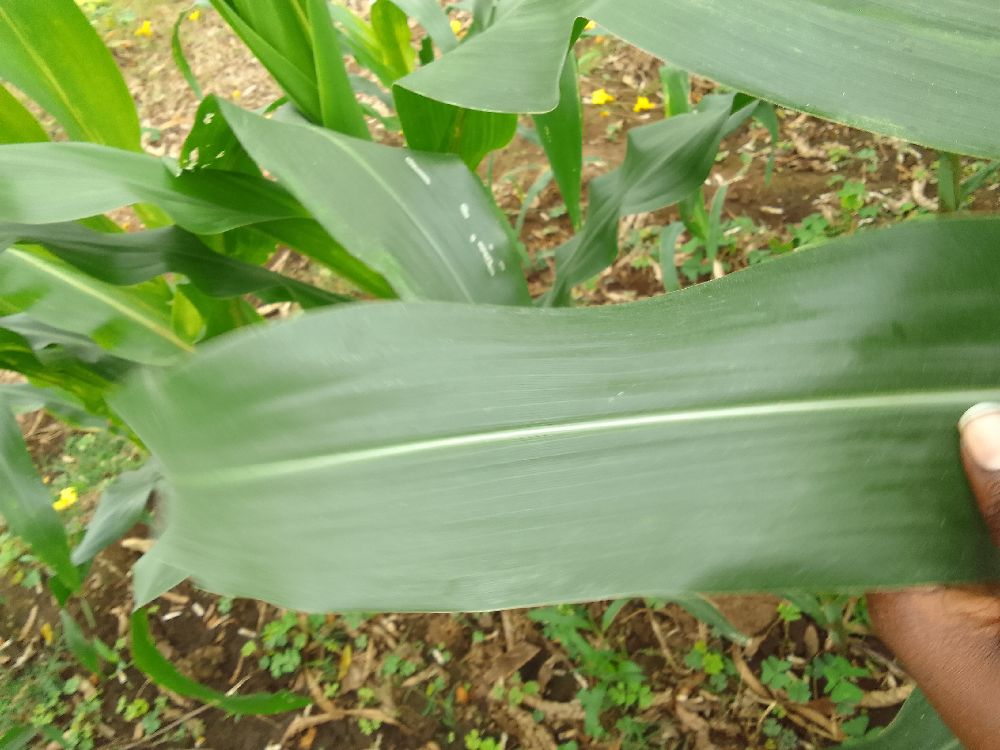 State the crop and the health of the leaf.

maize, healthy
